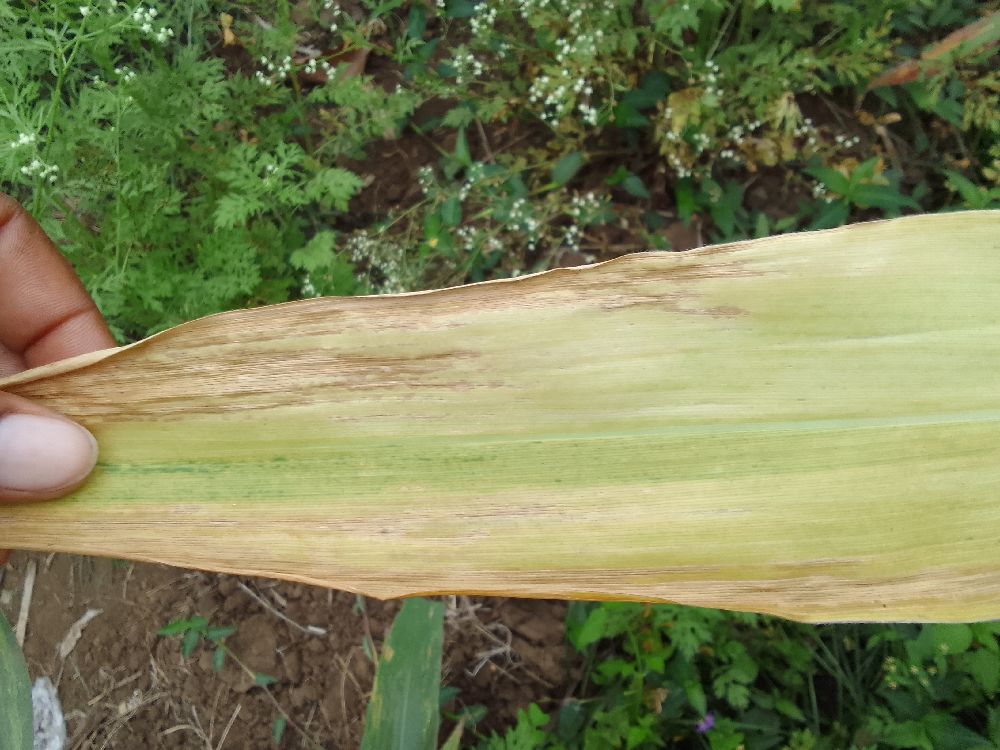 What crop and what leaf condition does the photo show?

maize, maize lethal necrosis
